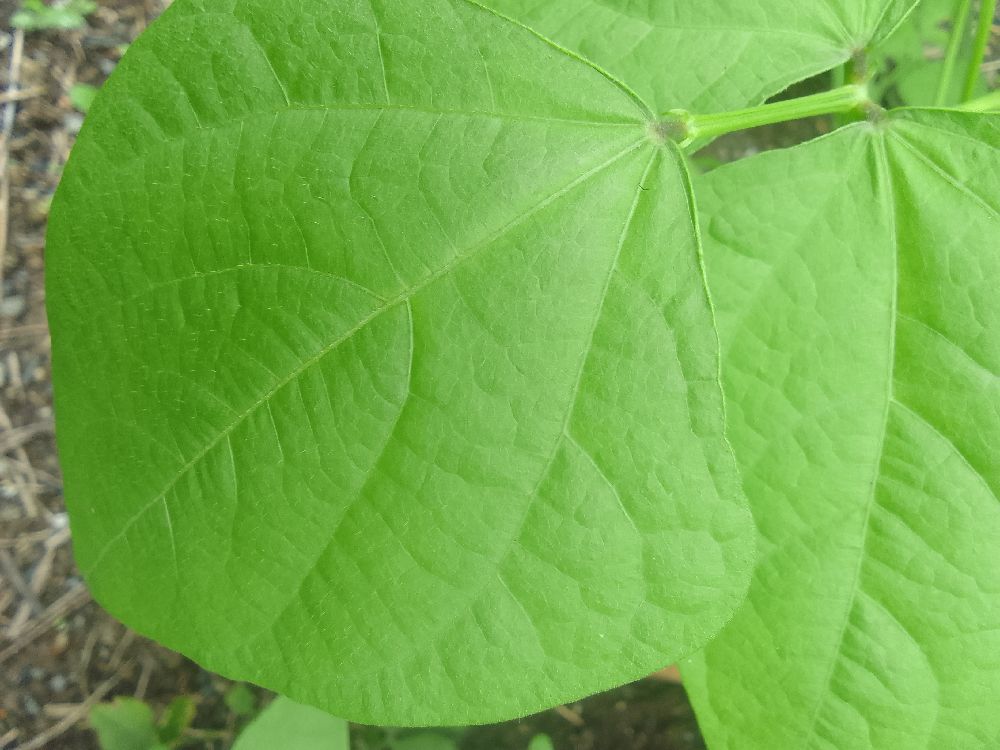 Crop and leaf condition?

common bean, healthy
